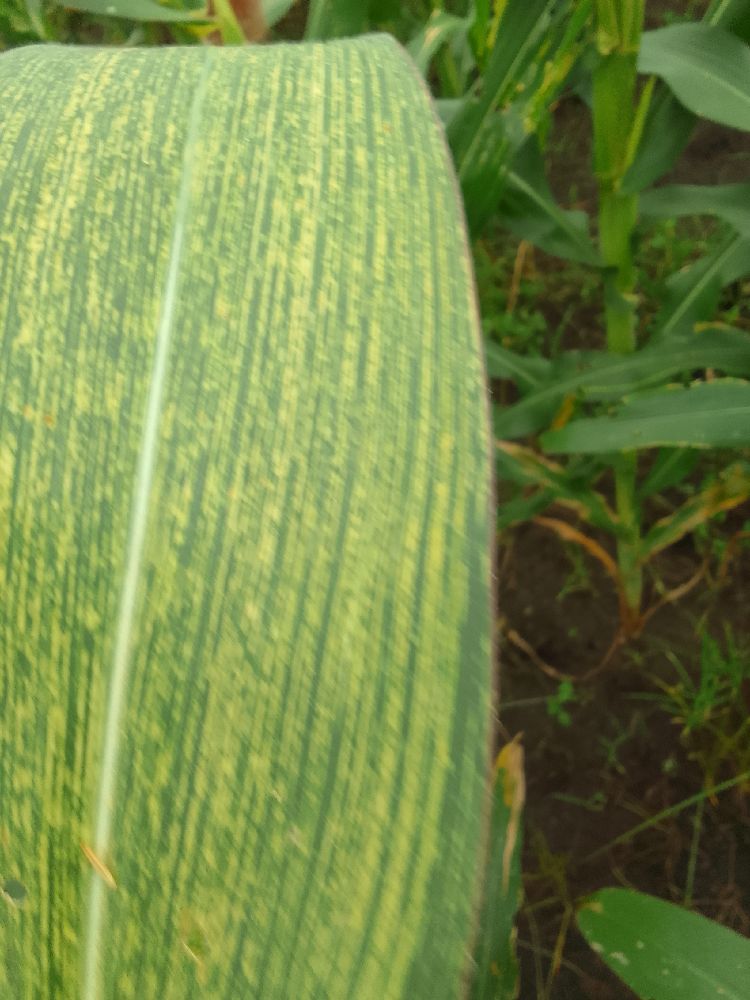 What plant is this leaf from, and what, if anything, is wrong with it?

maize, maize streak virus
